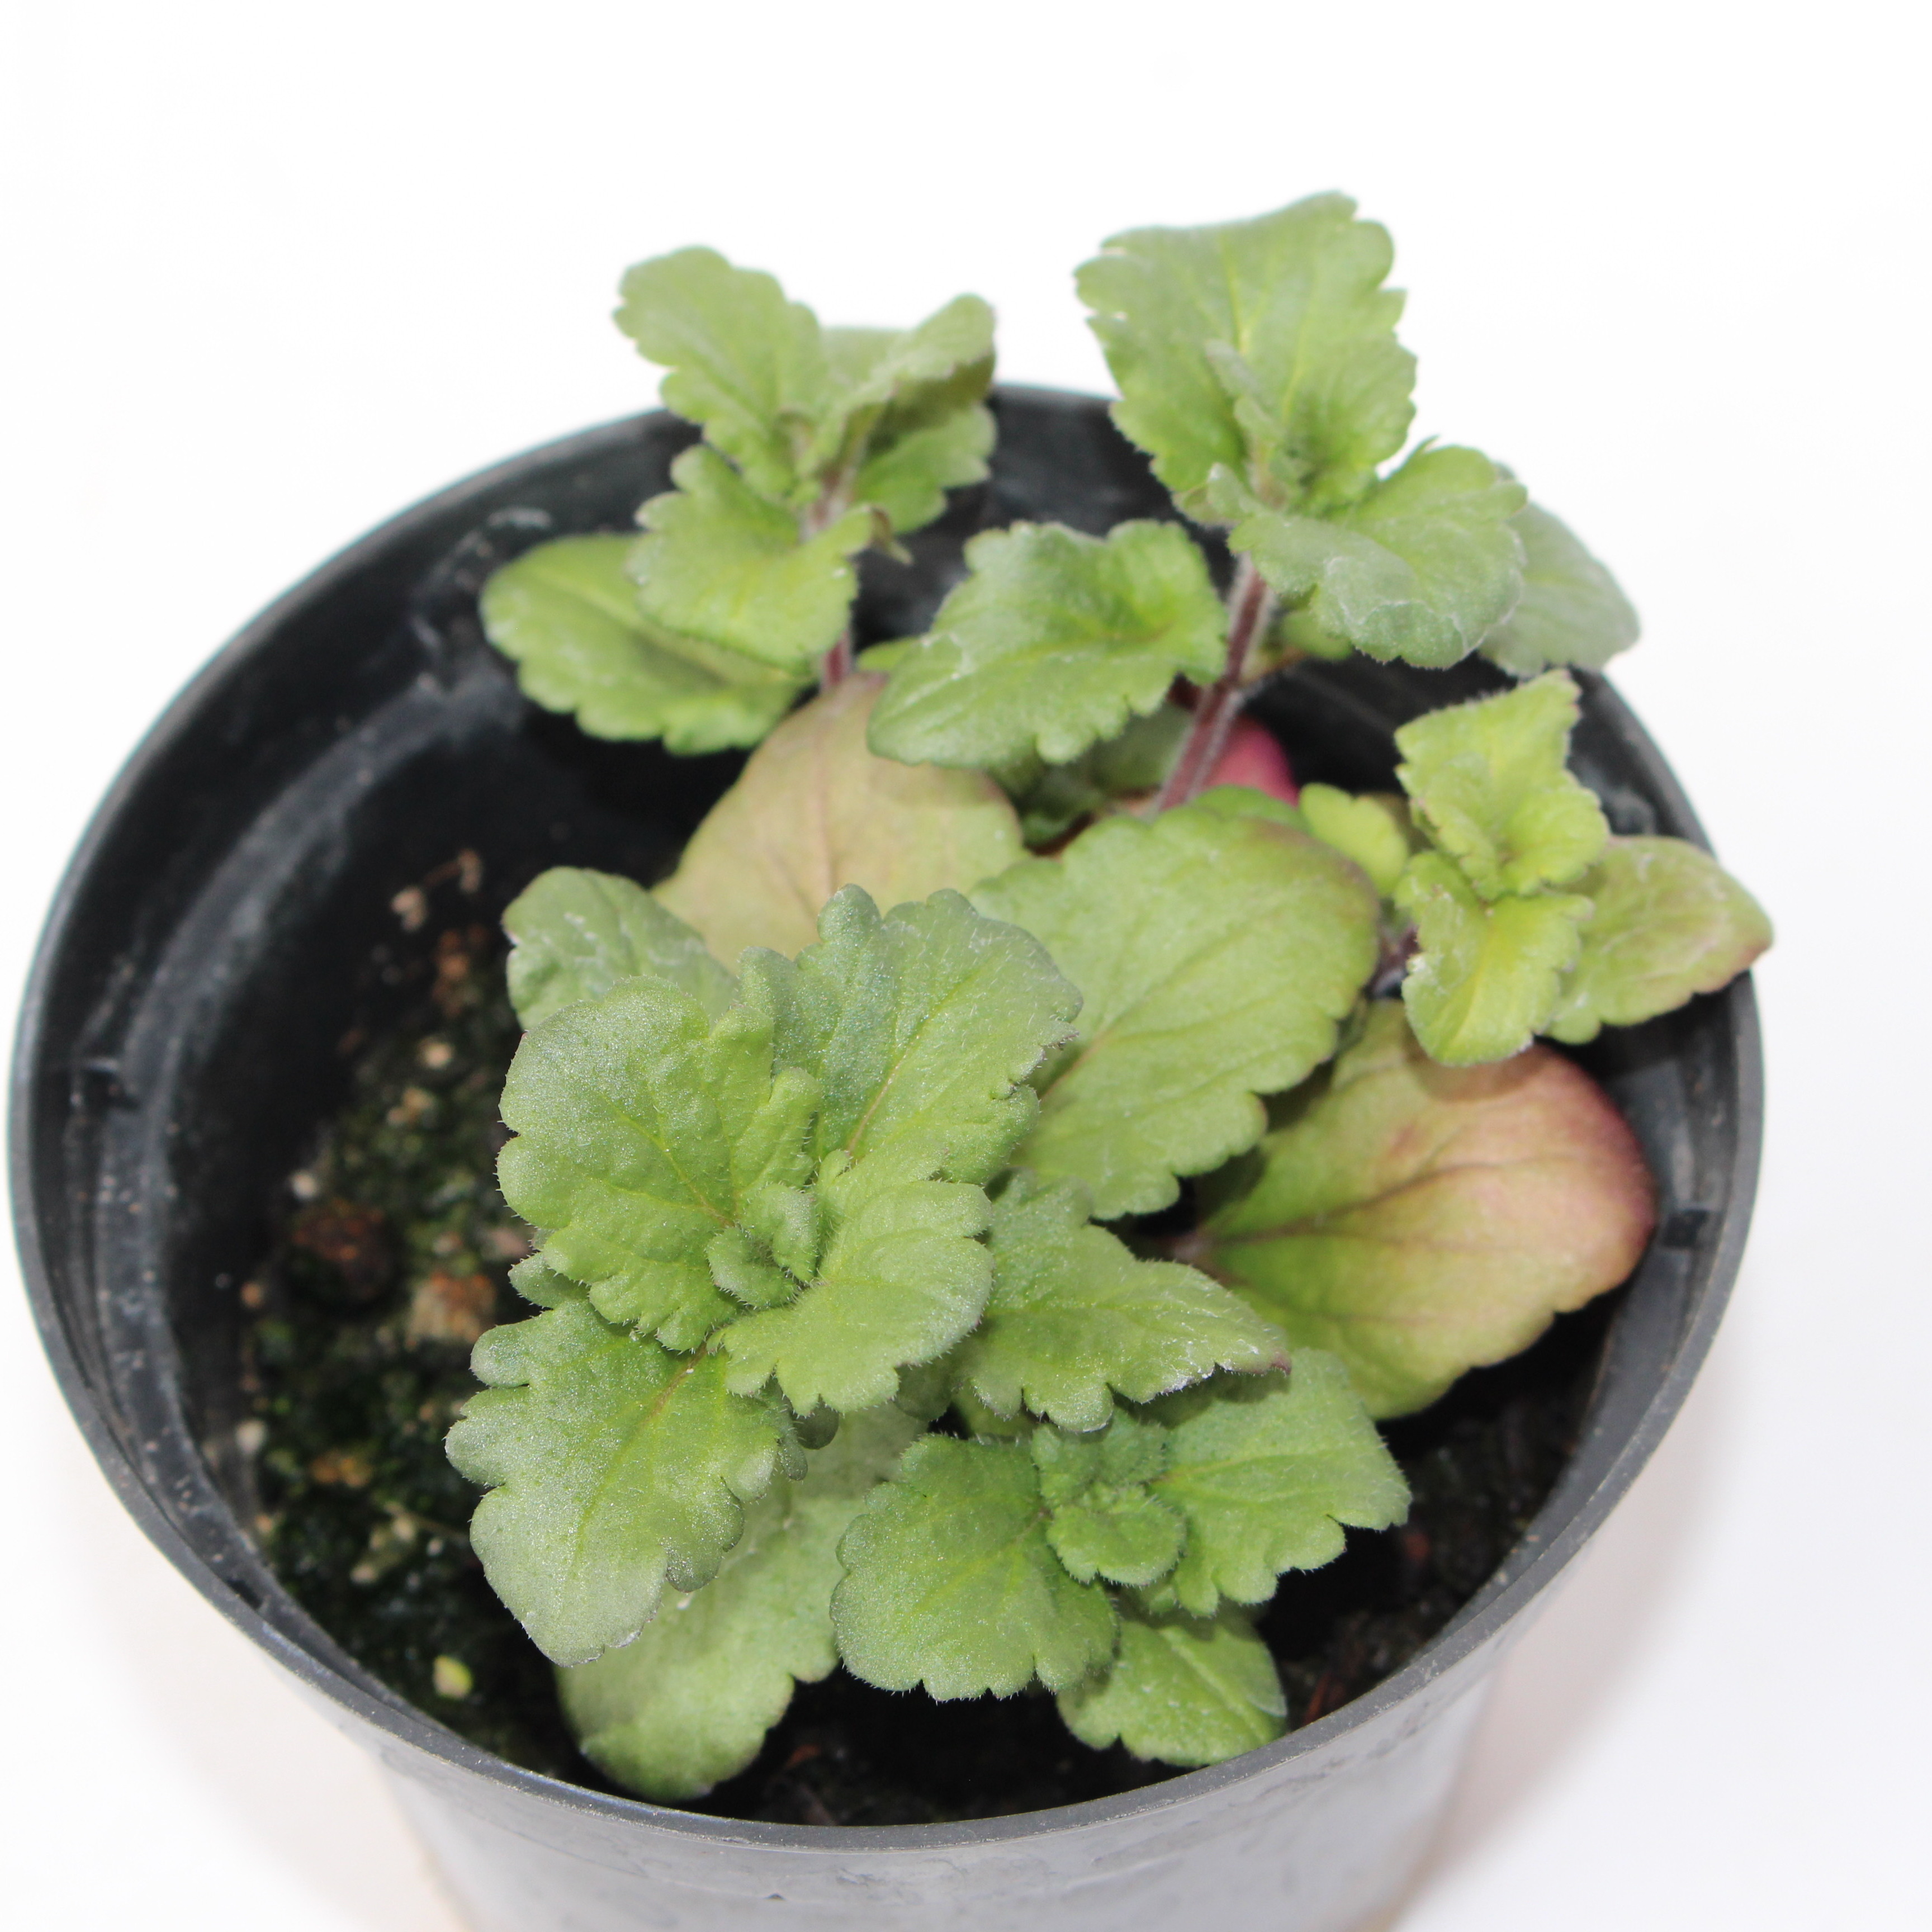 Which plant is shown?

Veronica persica
